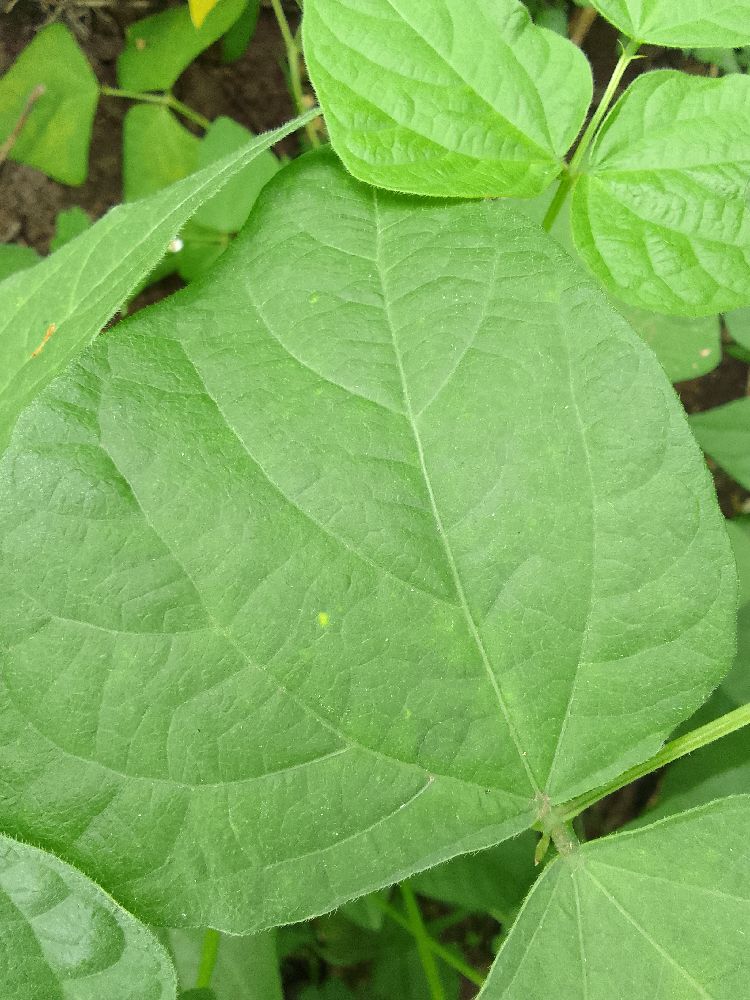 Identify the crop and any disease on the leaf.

common bean, healthy
